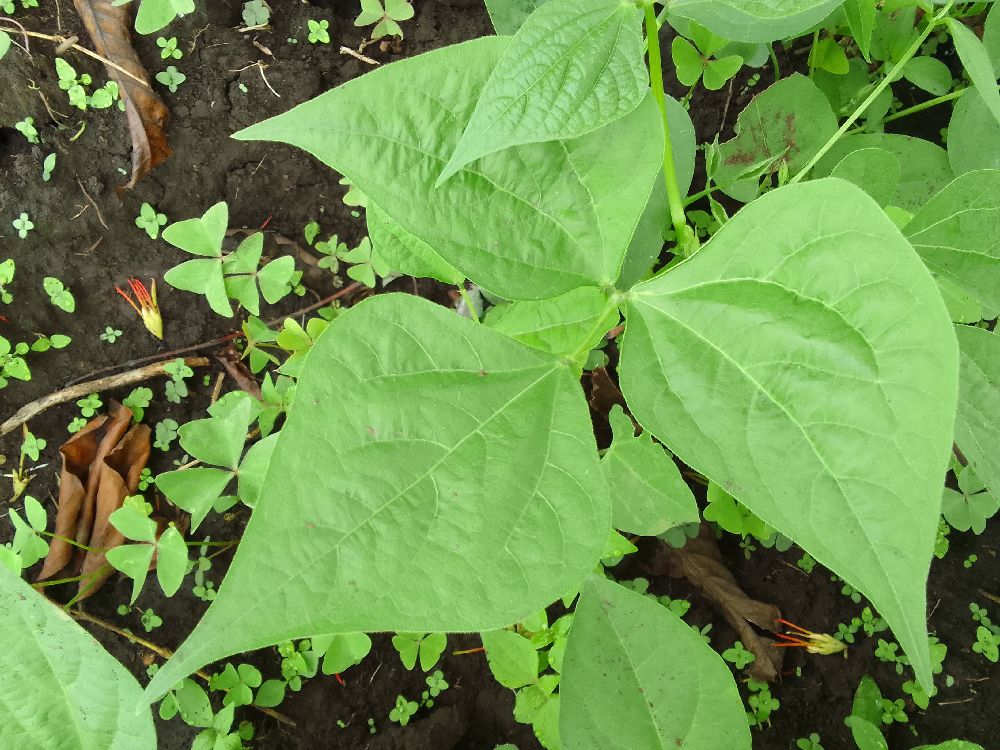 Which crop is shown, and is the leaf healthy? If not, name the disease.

common bean, healthy
